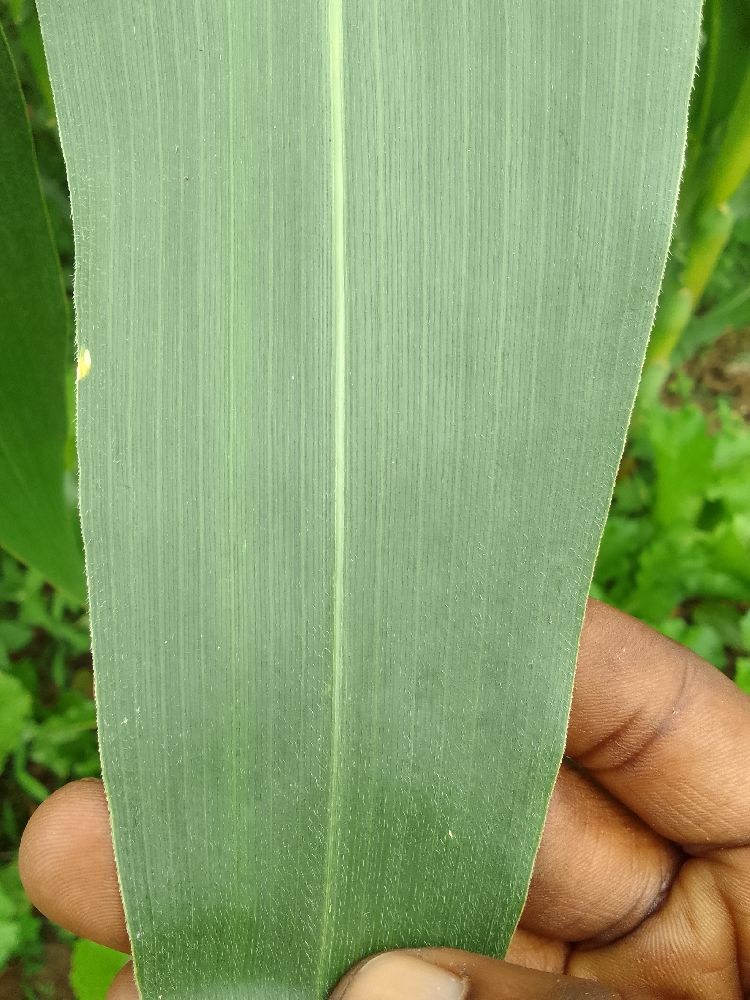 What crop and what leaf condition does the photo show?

maize, healthy
